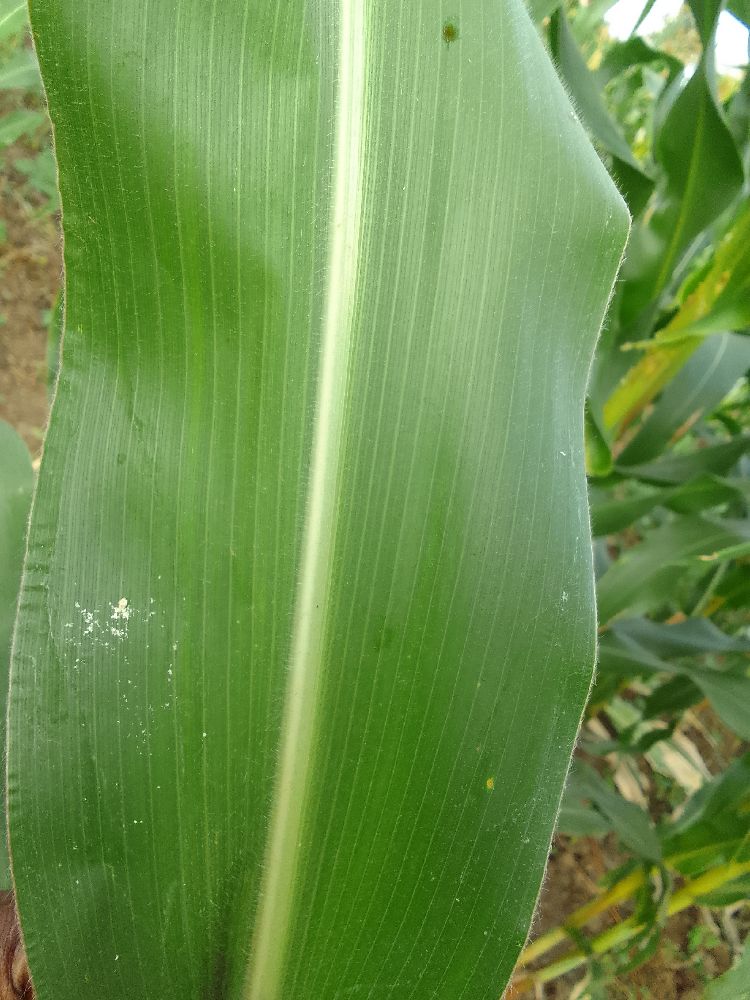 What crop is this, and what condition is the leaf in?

maize, healthy
